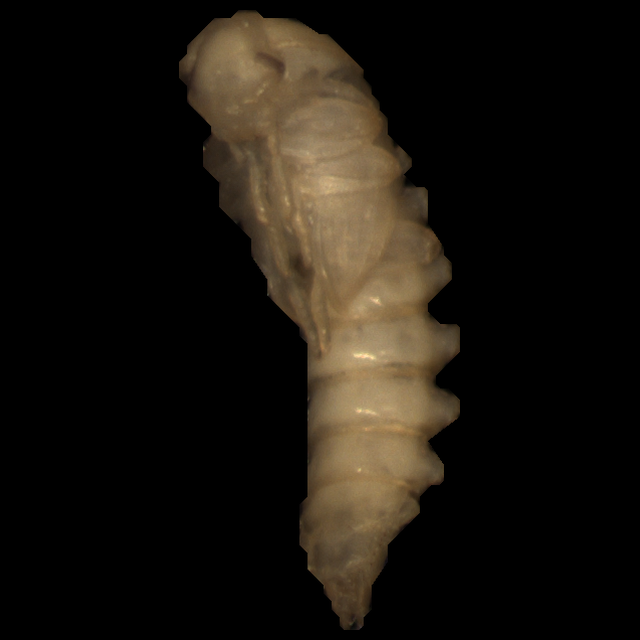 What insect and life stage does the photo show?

mealworm pupa
